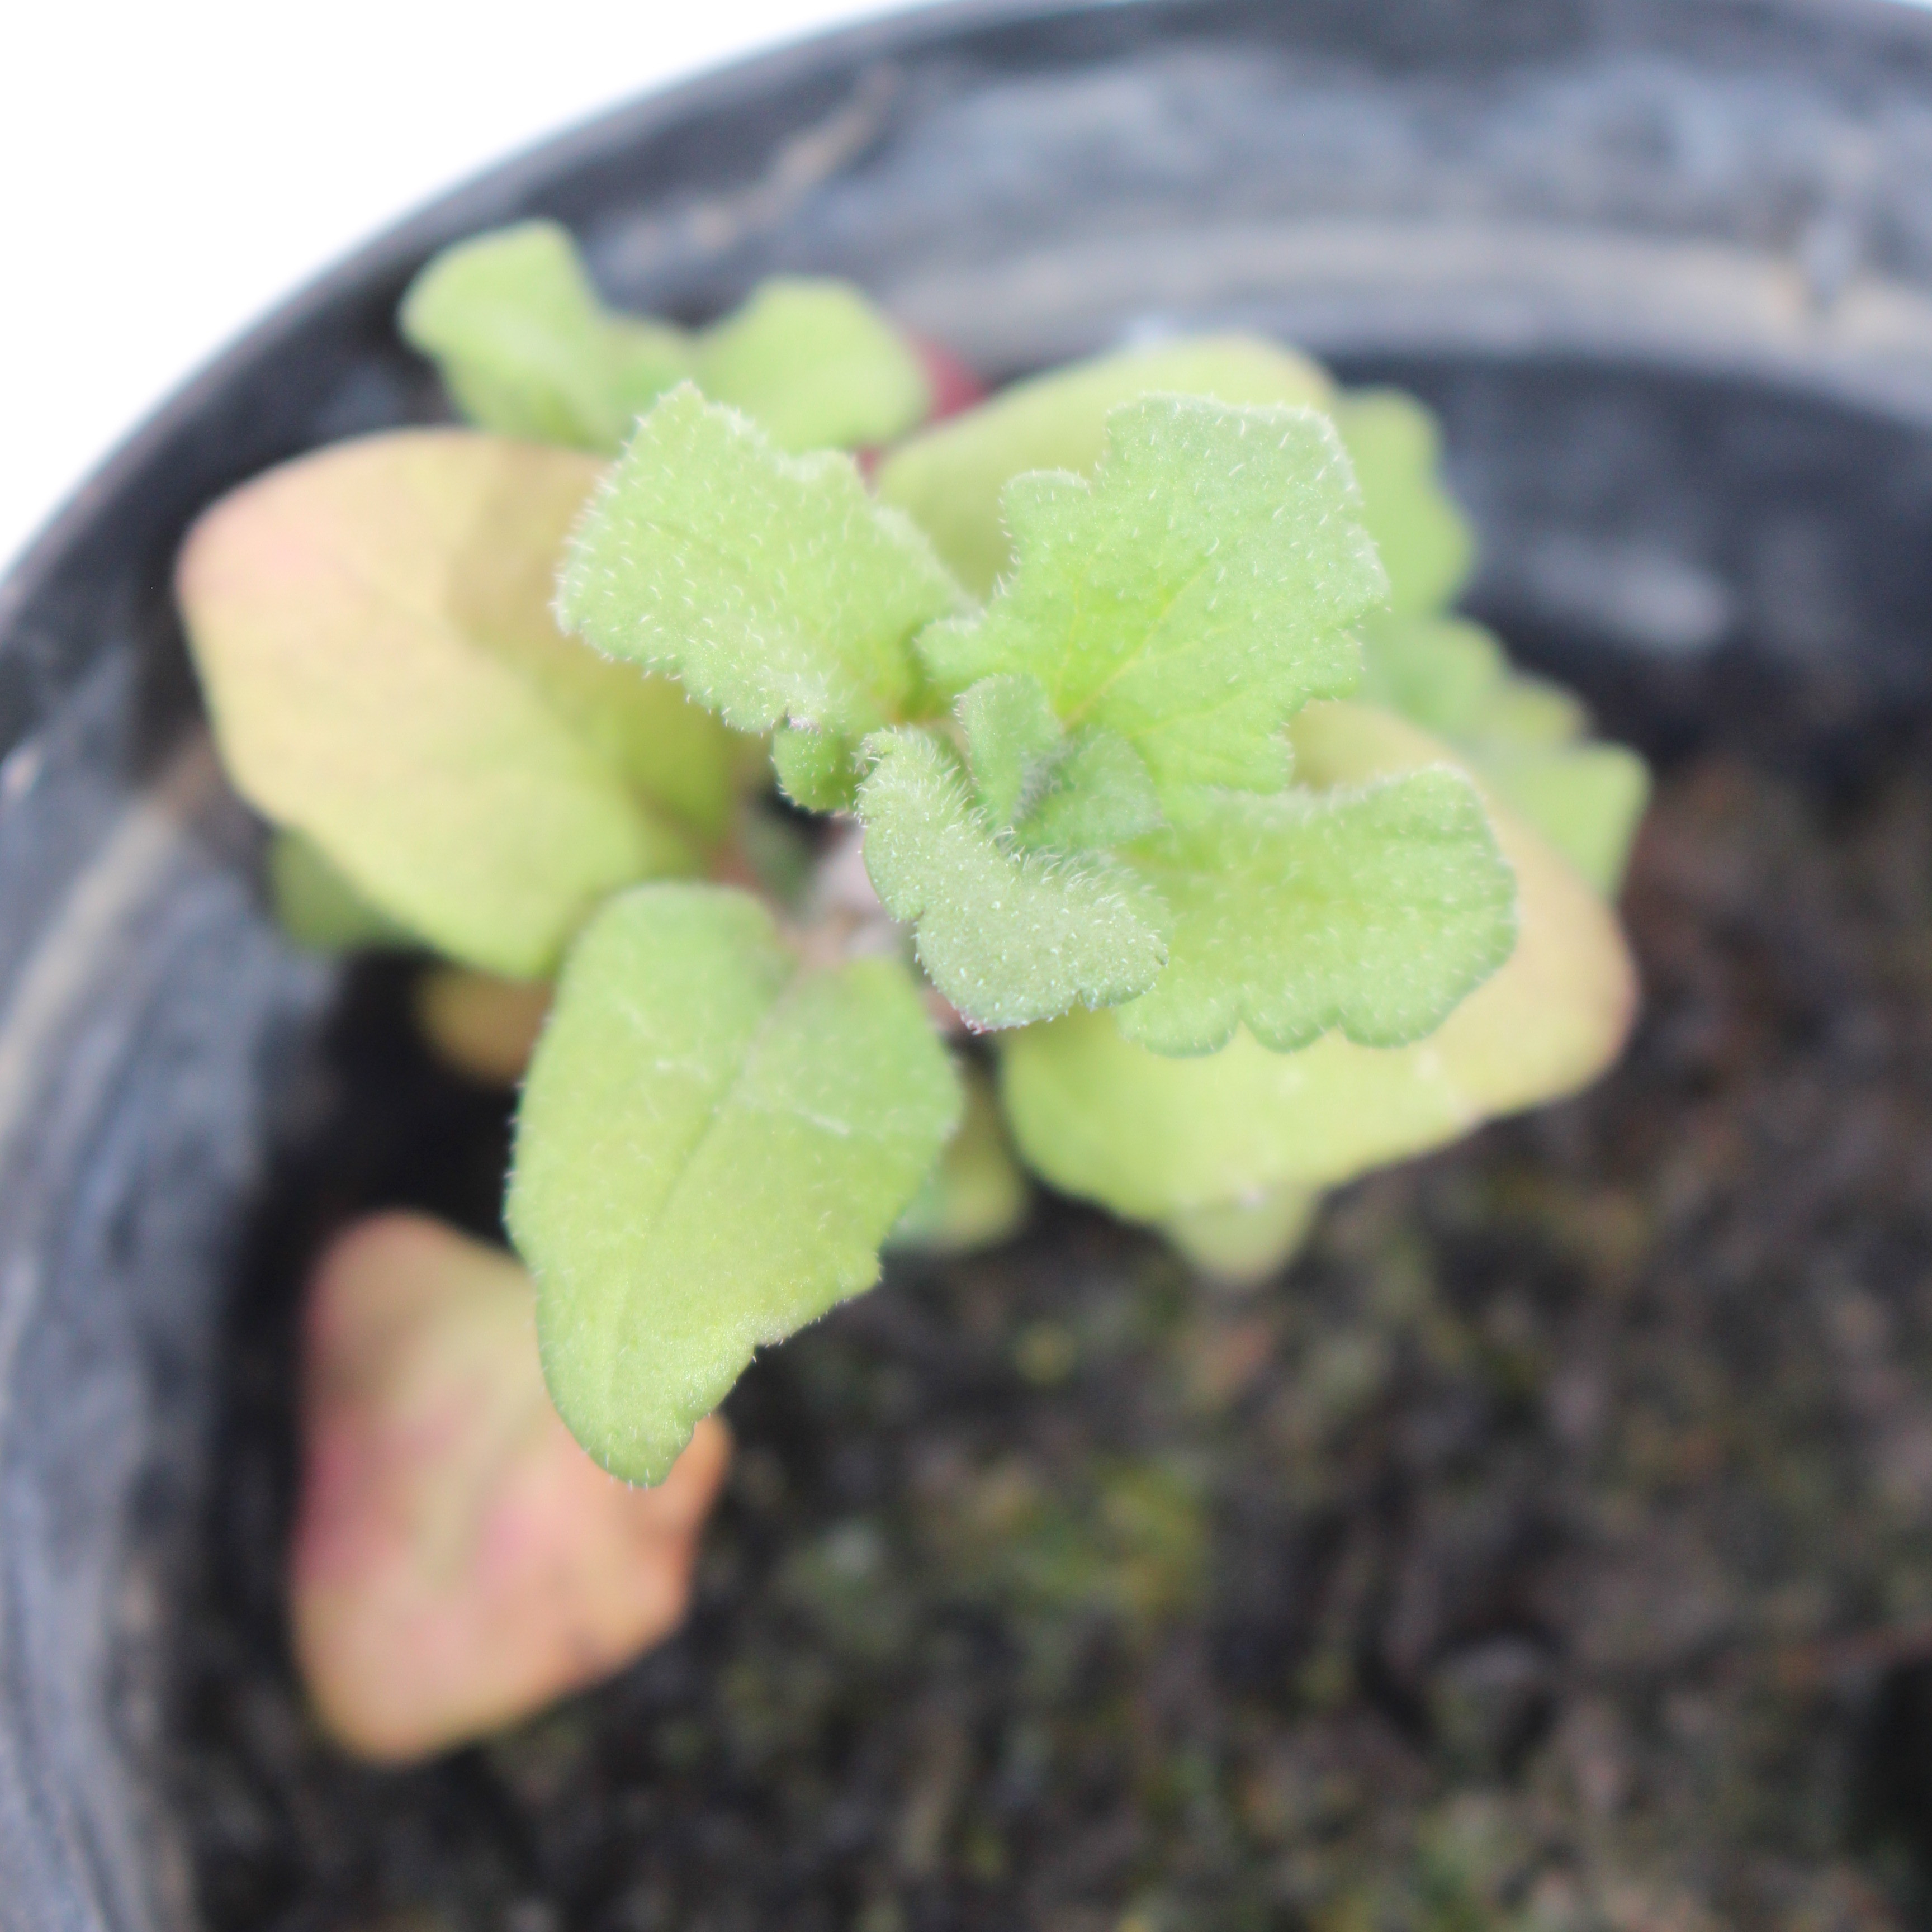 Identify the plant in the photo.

Veronica persica
